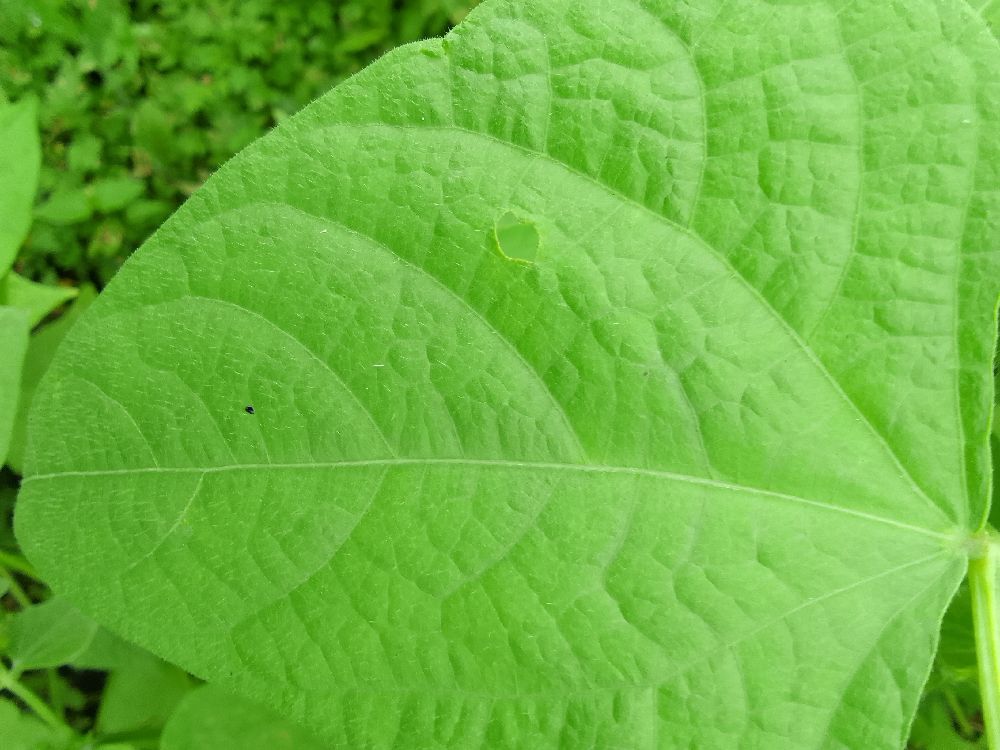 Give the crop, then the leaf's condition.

common bean, healthy
